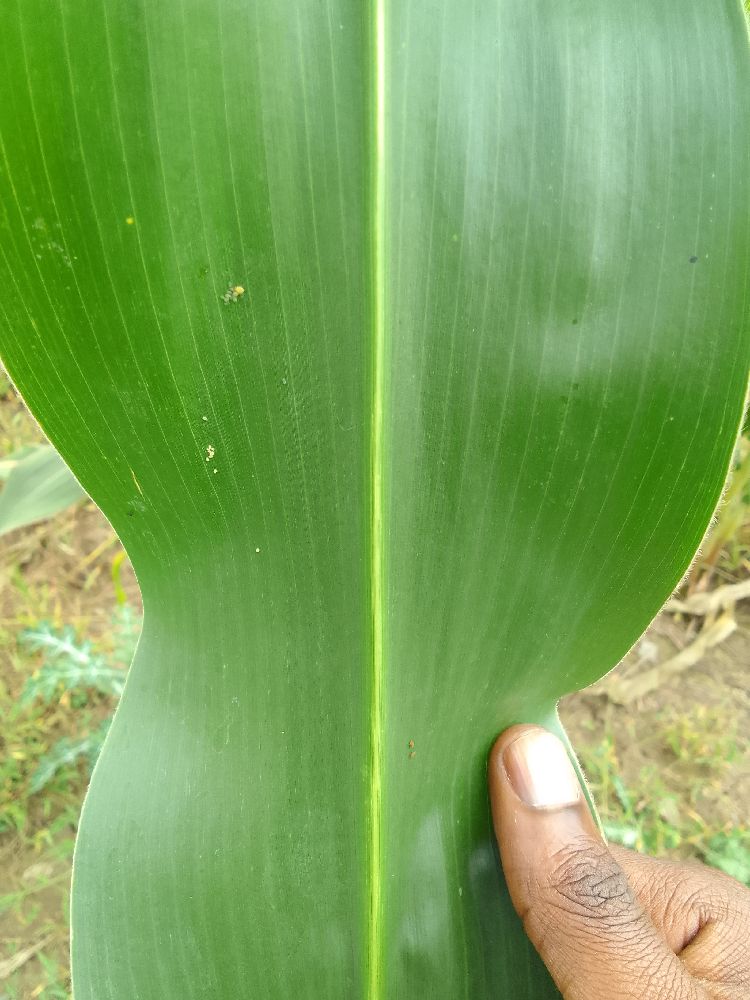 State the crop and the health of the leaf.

maize, healthy
